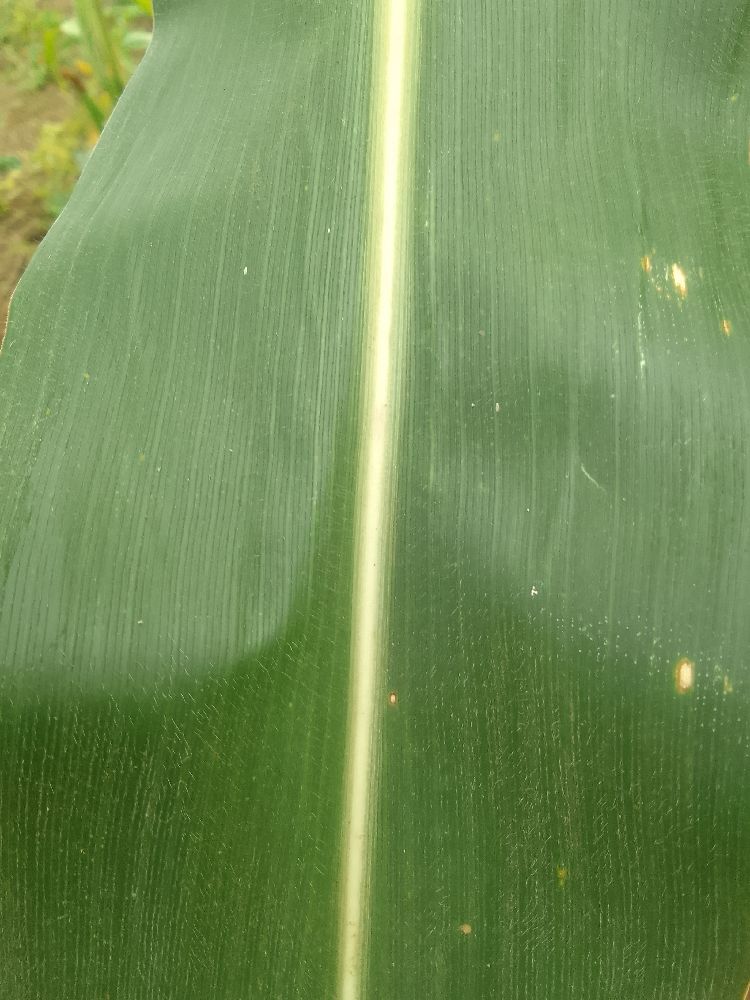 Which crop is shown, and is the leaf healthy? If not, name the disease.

maize, healthy
